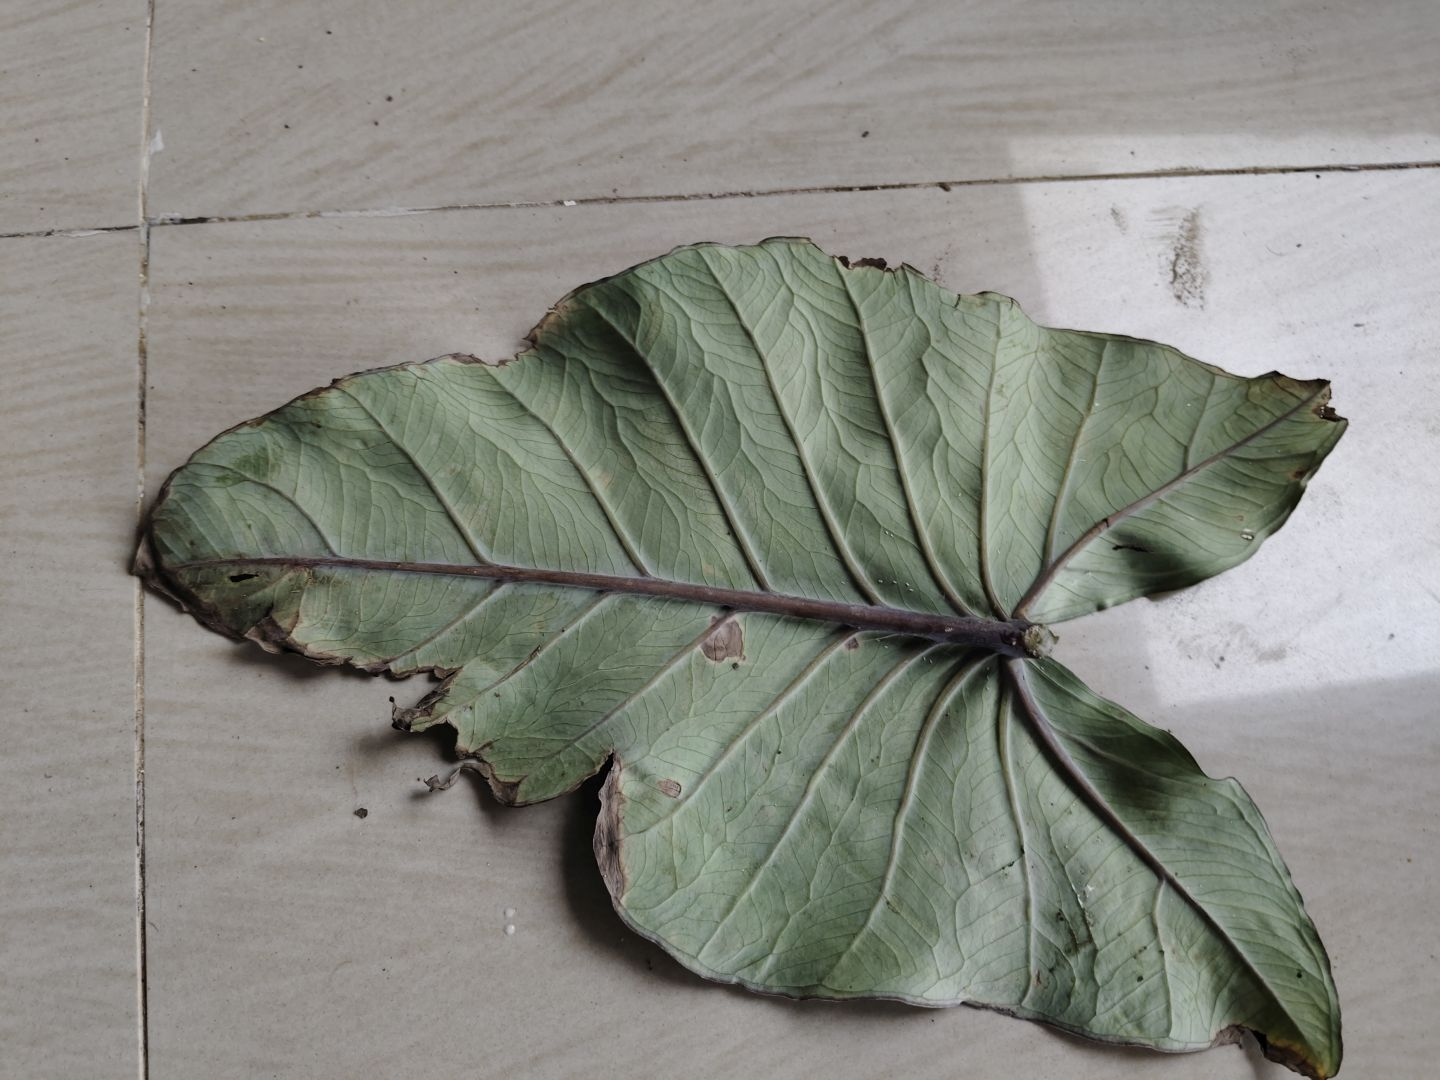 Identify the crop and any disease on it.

taro, leaf blight
